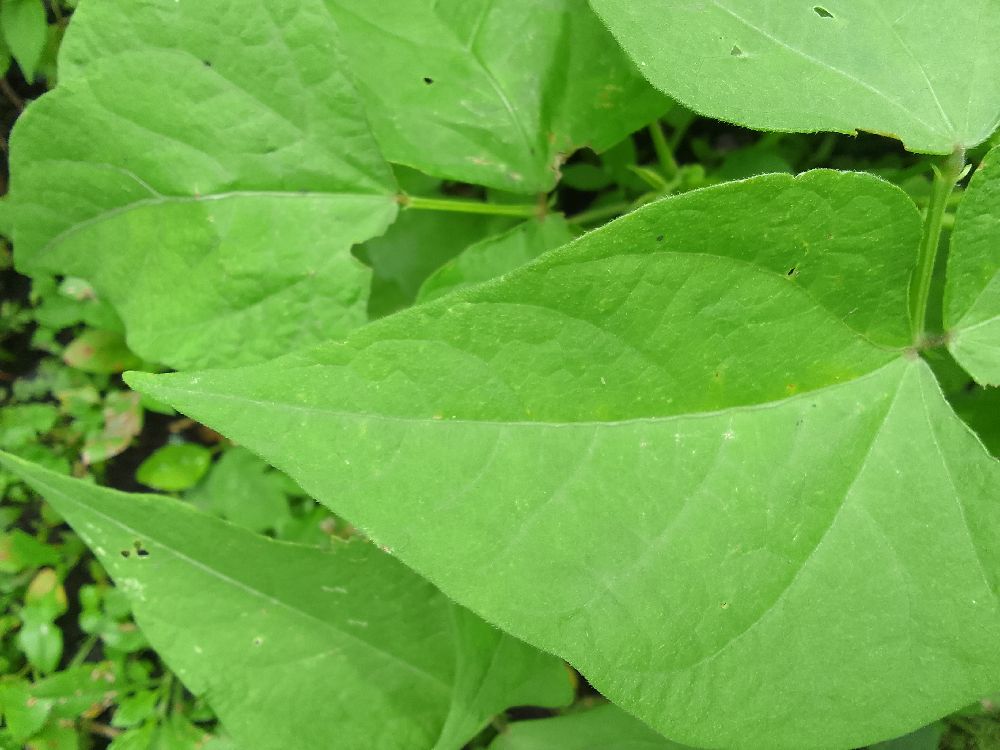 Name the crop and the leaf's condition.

common bean, healthy
